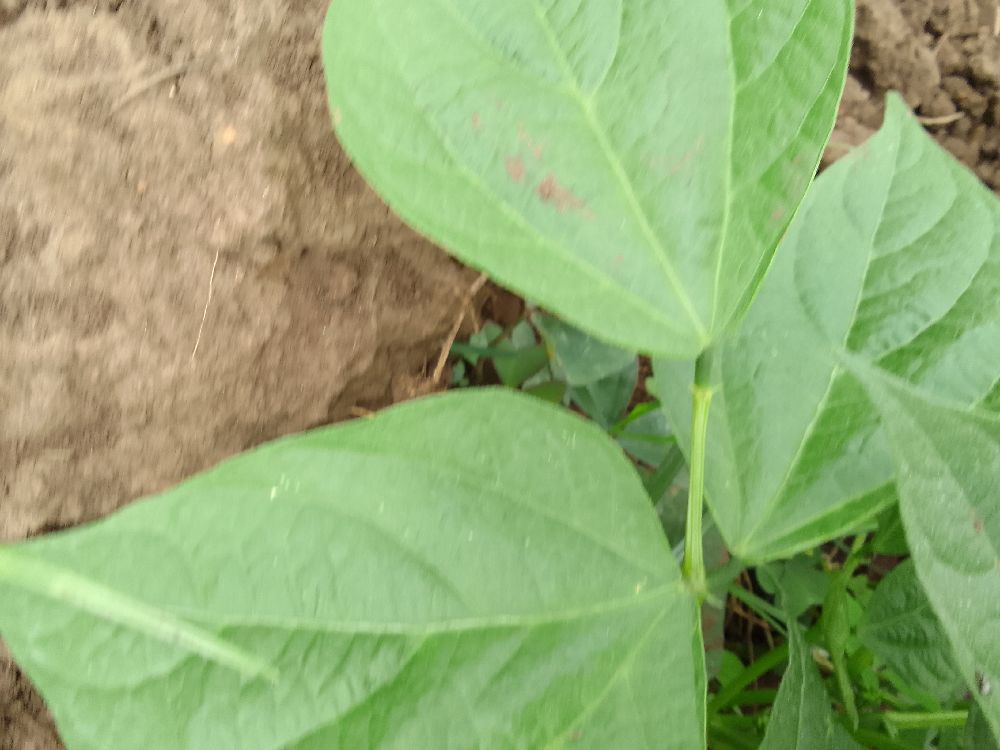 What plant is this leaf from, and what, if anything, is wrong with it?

common bean, healthy
